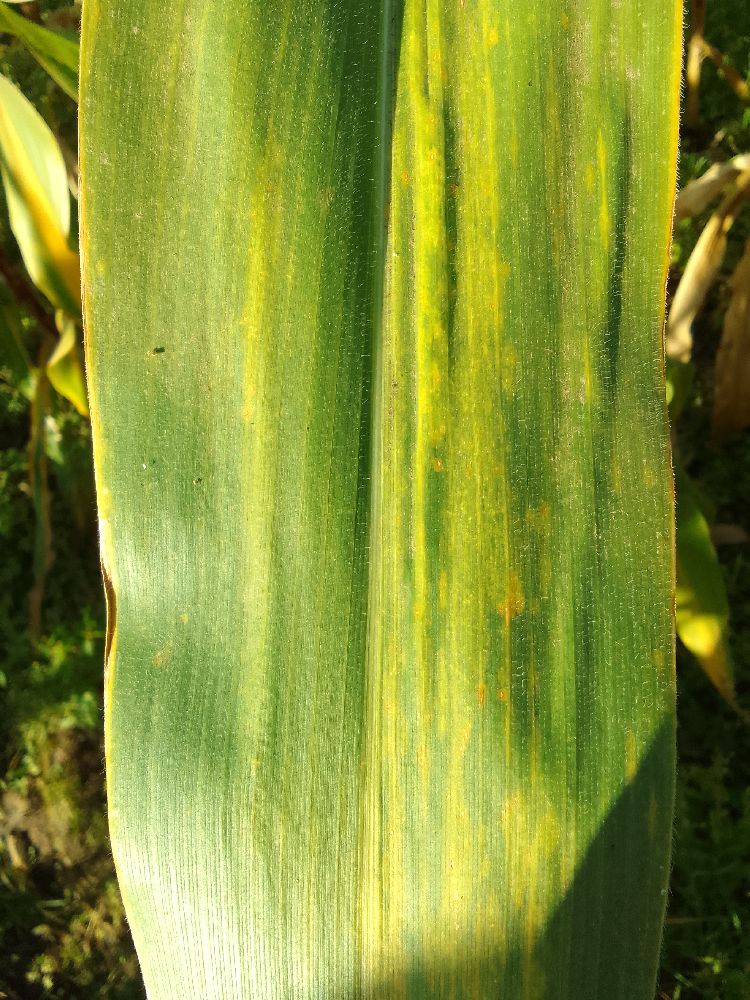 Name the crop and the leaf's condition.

maize, maize lethal necrosis
